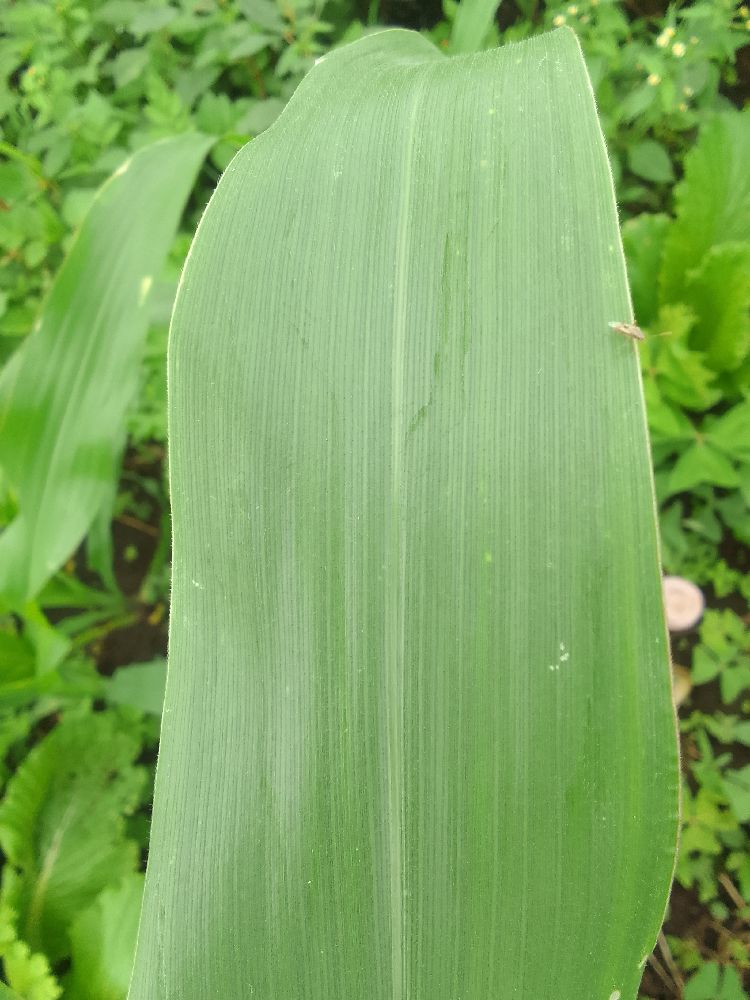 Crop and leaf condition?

maize, healthy
